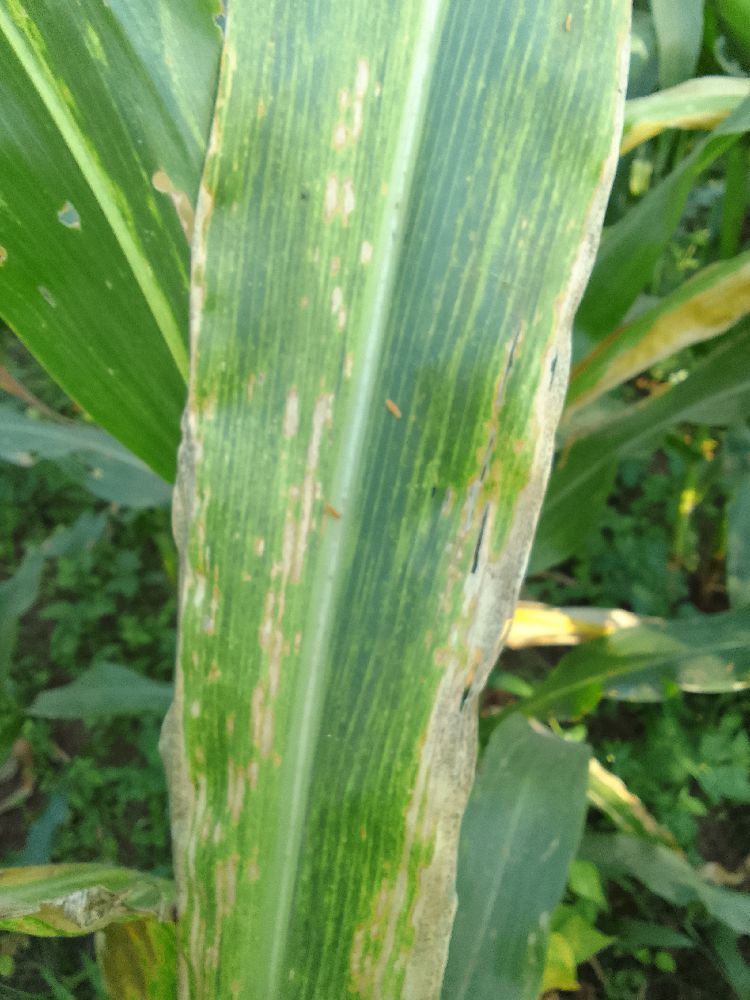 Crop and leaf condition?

maize, maize lethal necrosis
